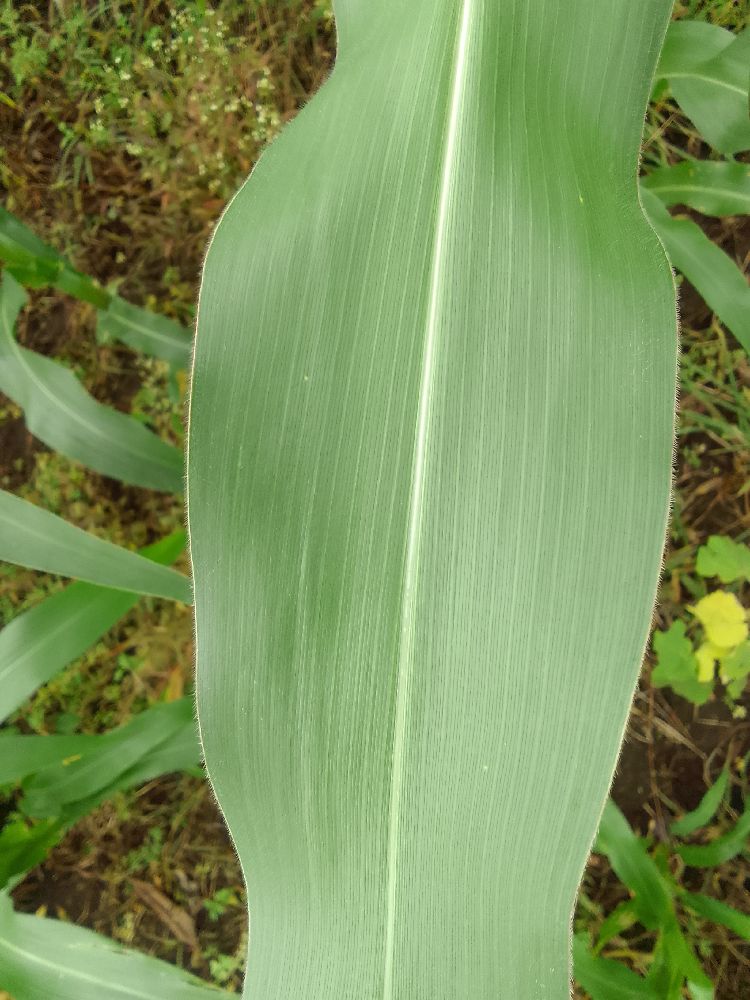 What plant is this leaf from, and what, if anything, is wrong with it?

maize, healthy
